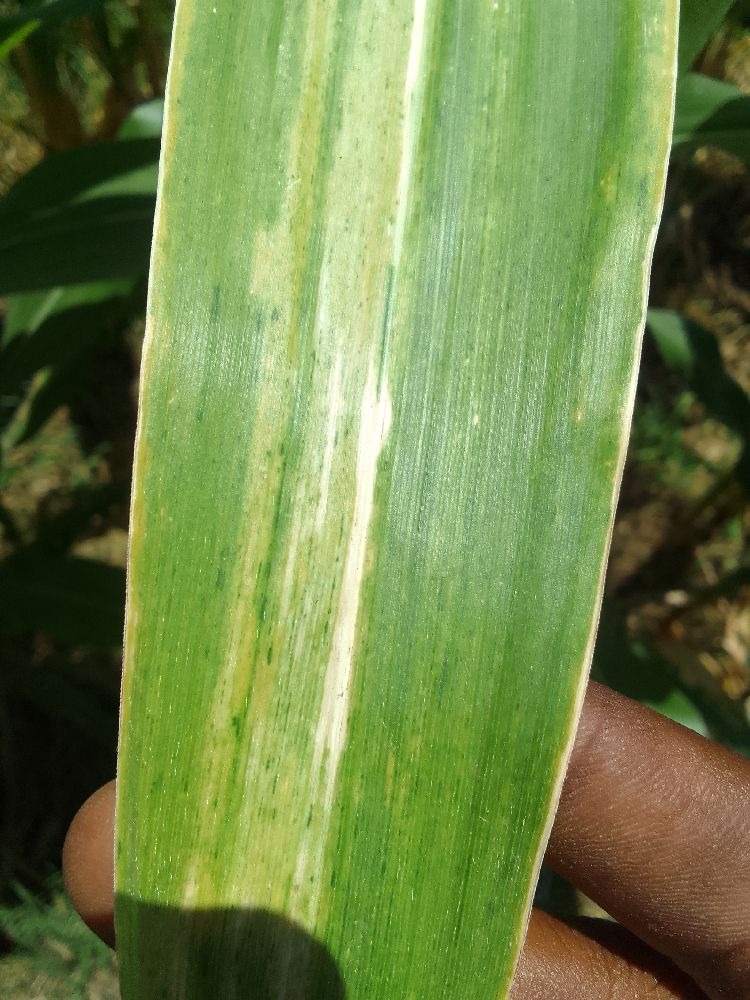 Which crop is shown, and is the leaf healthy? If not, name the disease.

maize, maize lethal necrosis
